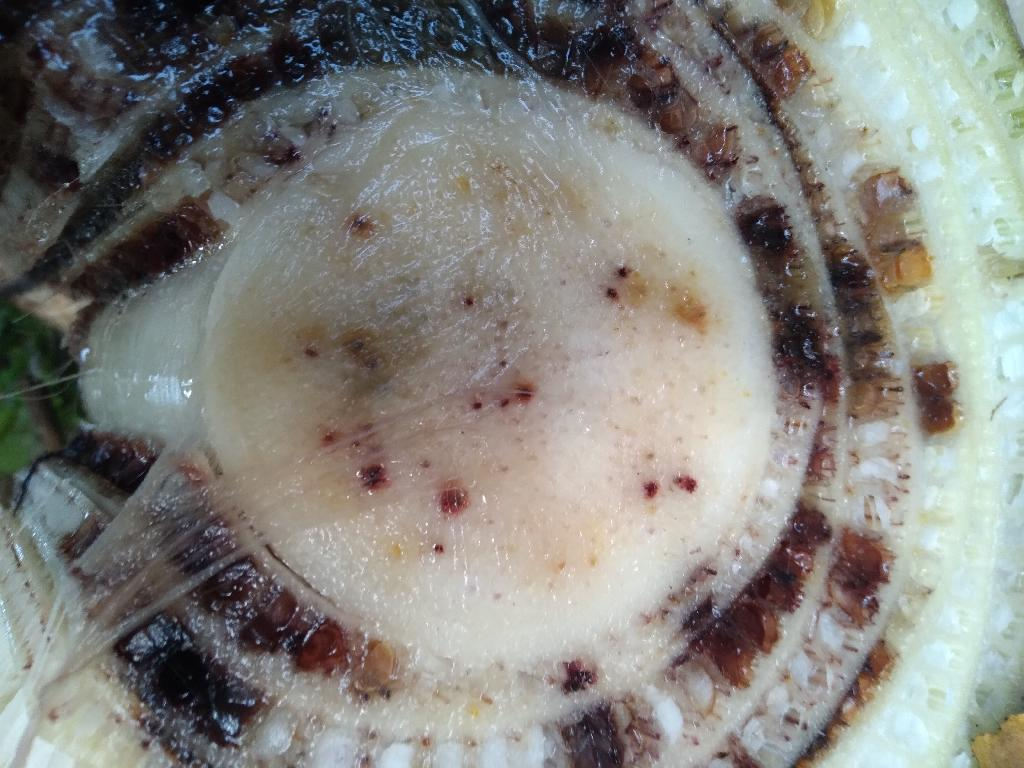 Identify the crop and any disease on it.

banana, fusarium wilt race 1
